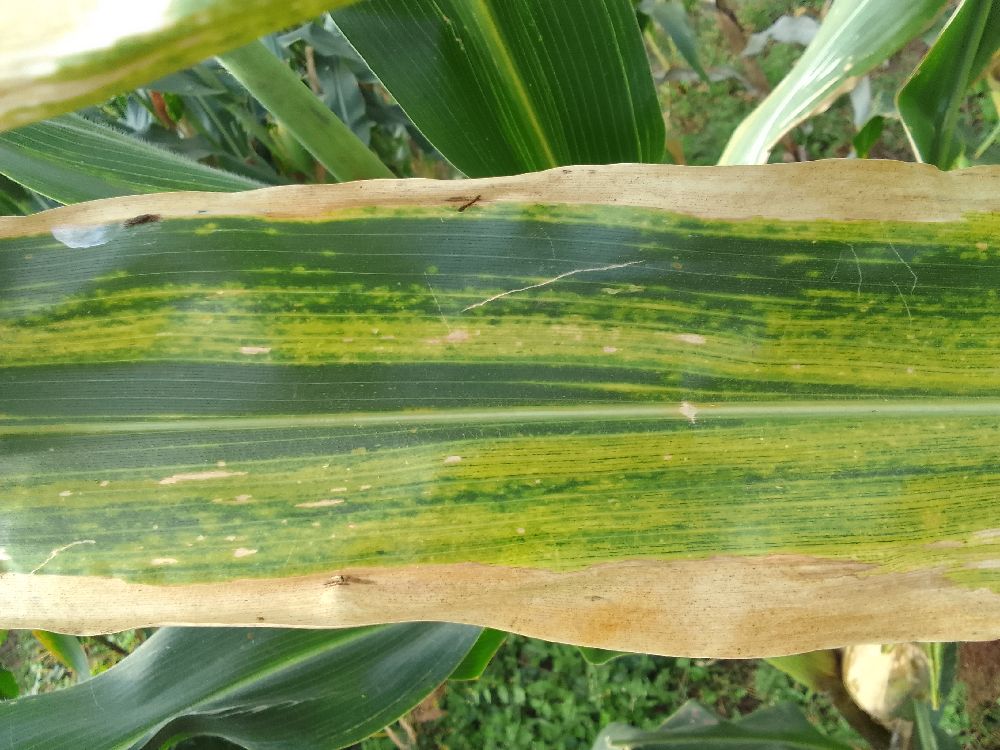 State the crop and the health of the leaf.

maize, maize lethal necrosis
